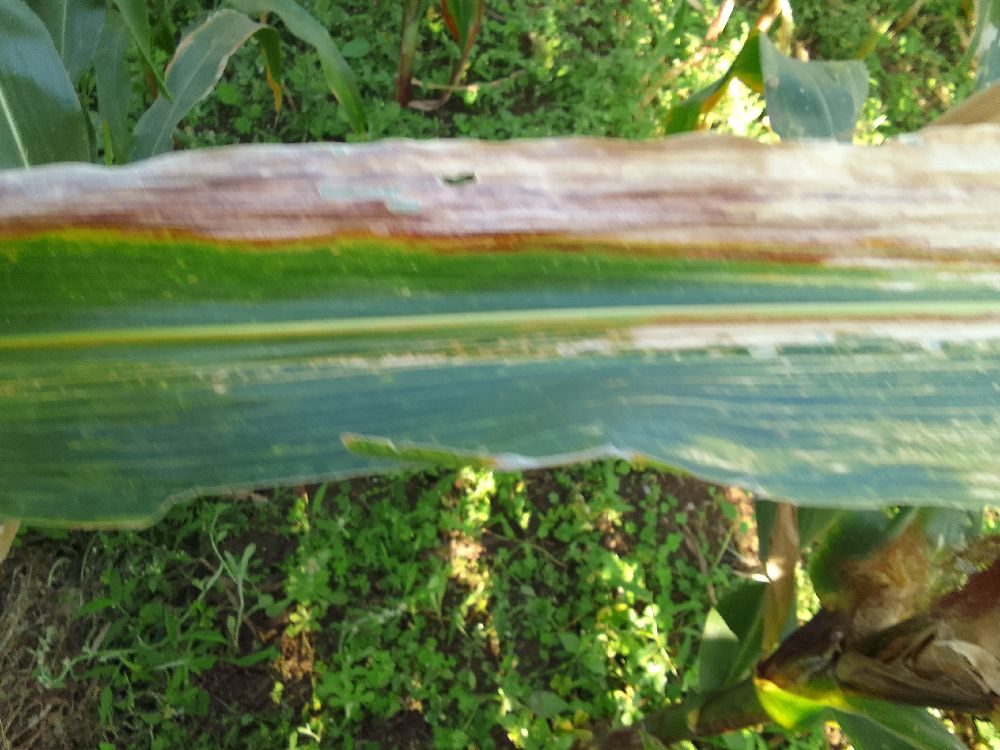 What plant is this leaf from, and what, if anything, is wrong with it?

maize, maize lethal necrosis
